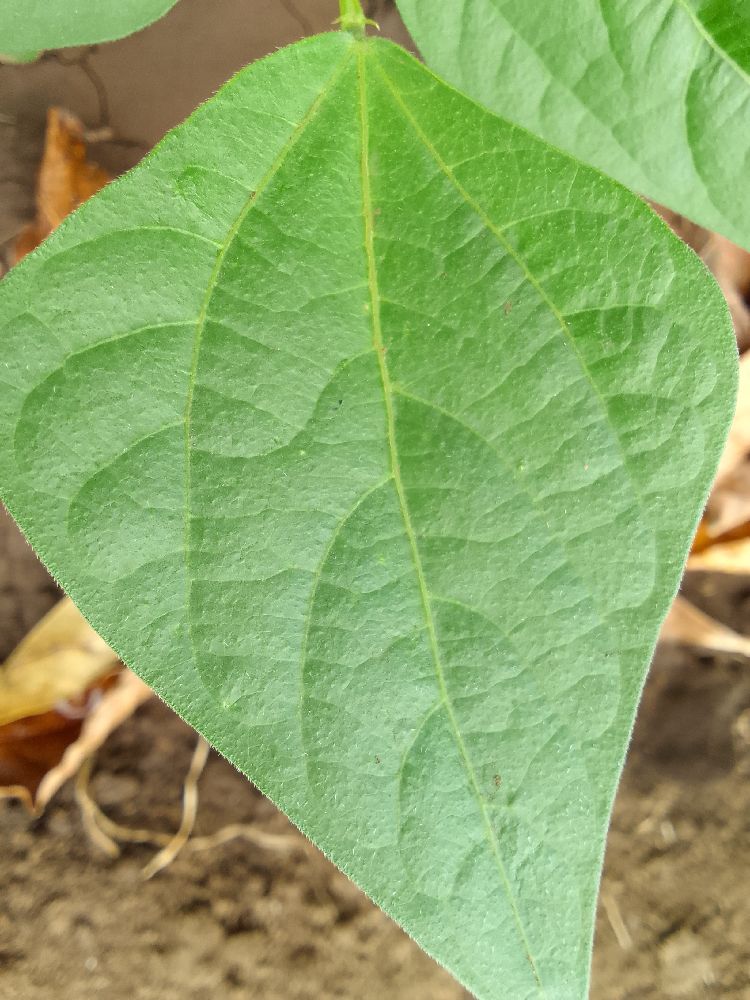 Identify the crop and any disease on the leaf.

common bean, healthy
